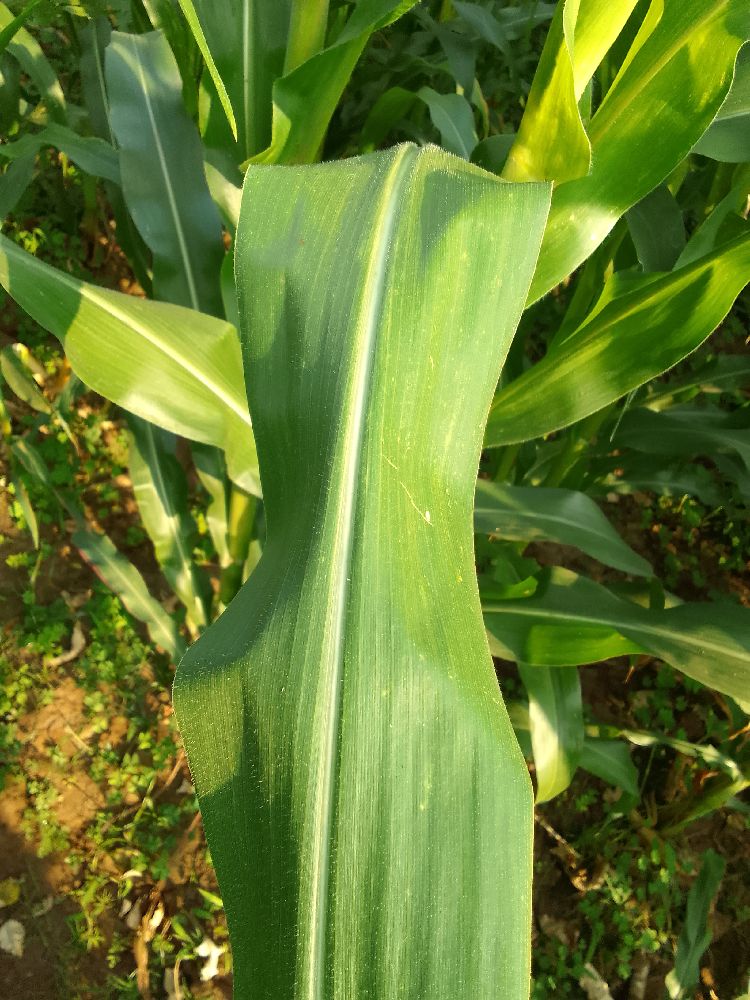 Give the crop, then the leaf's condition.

maize, healthy
